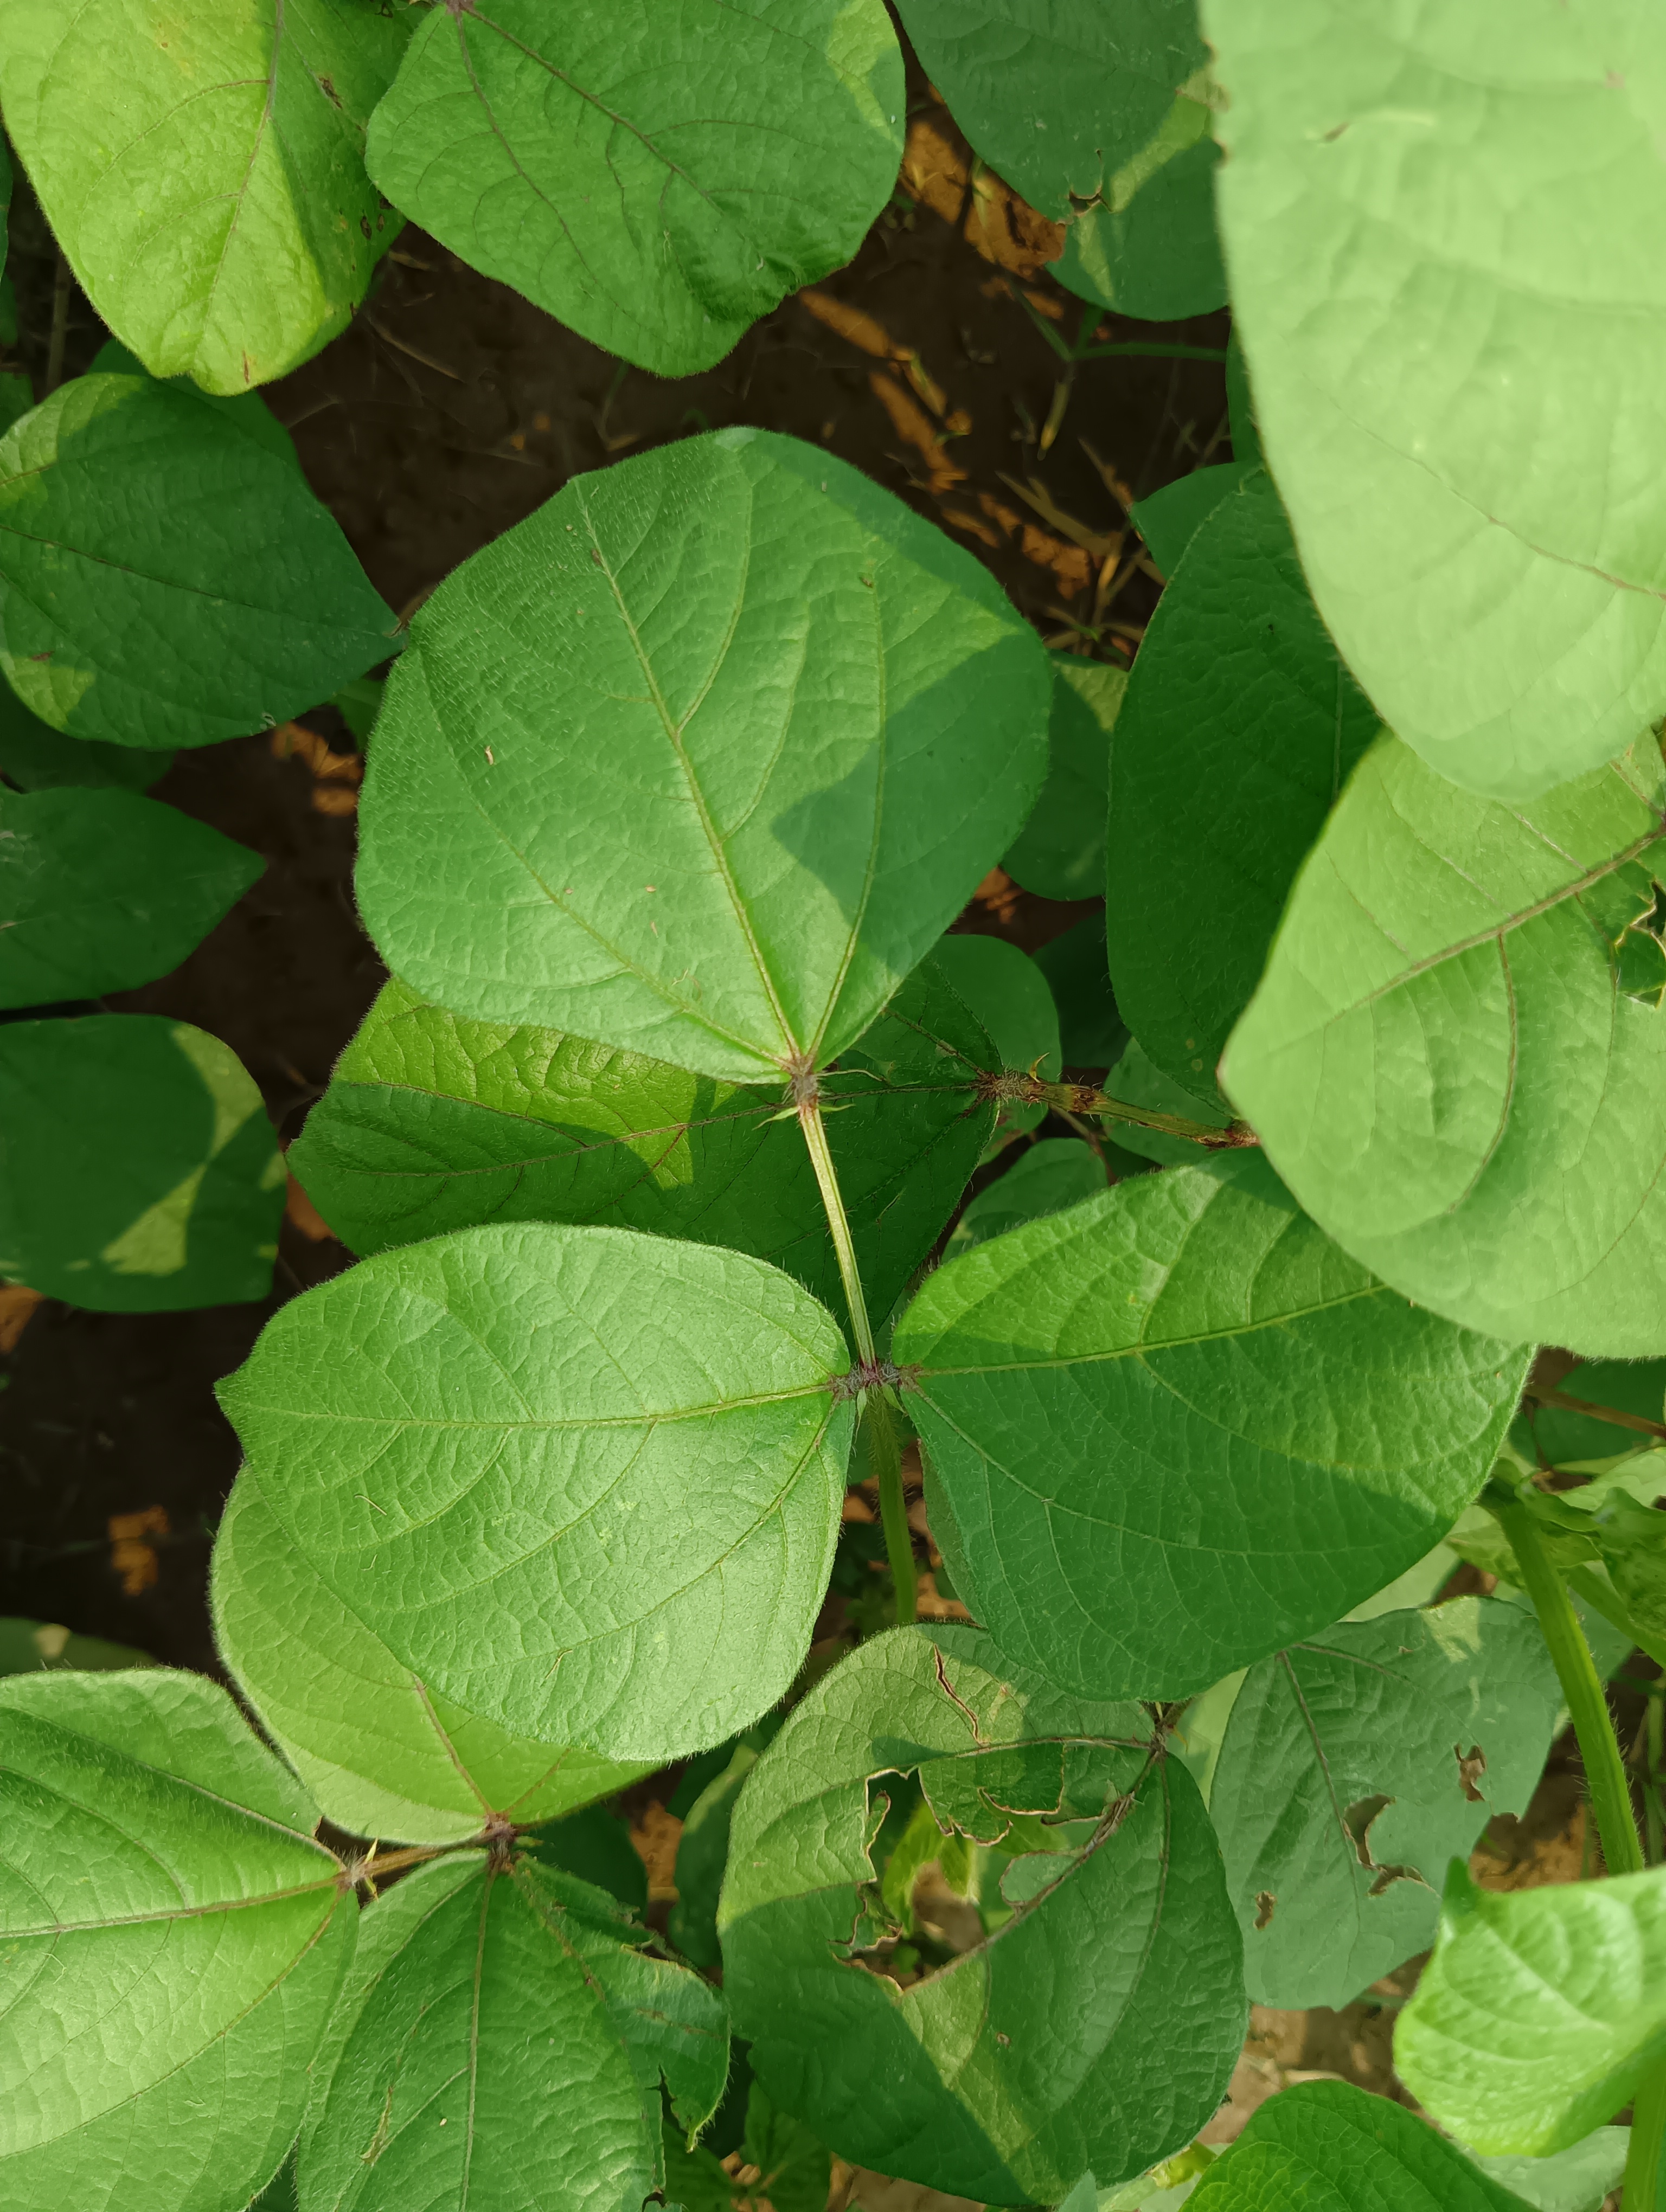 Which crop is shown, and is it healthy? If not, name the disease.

mungbean, healthy
